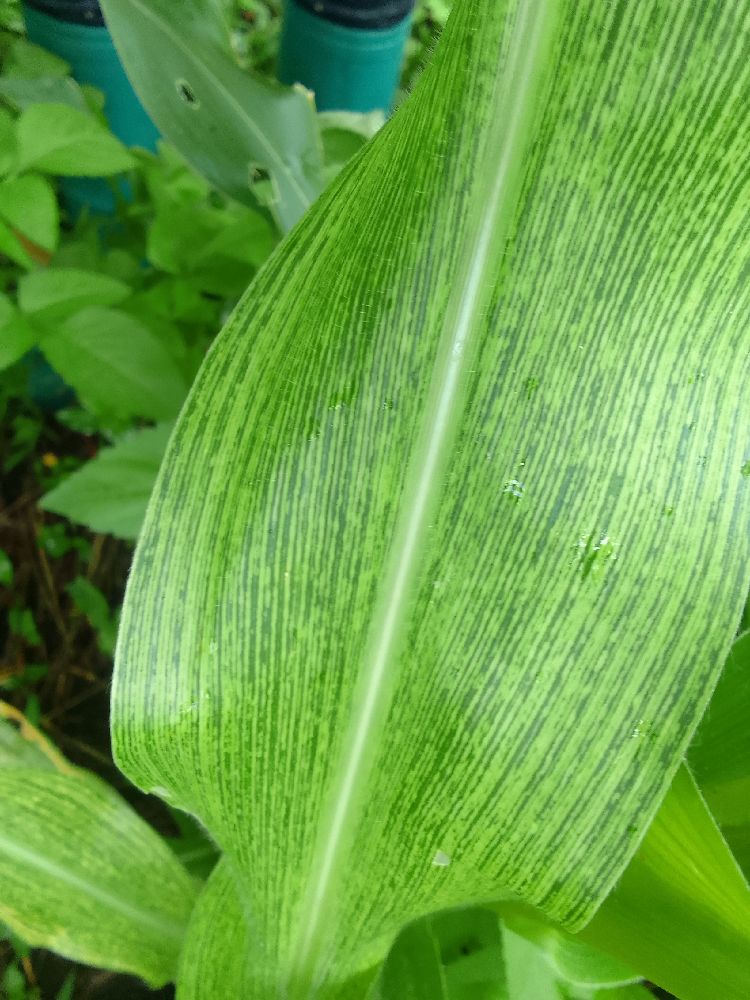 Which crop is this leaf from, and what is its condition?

maize, maize streak virus
